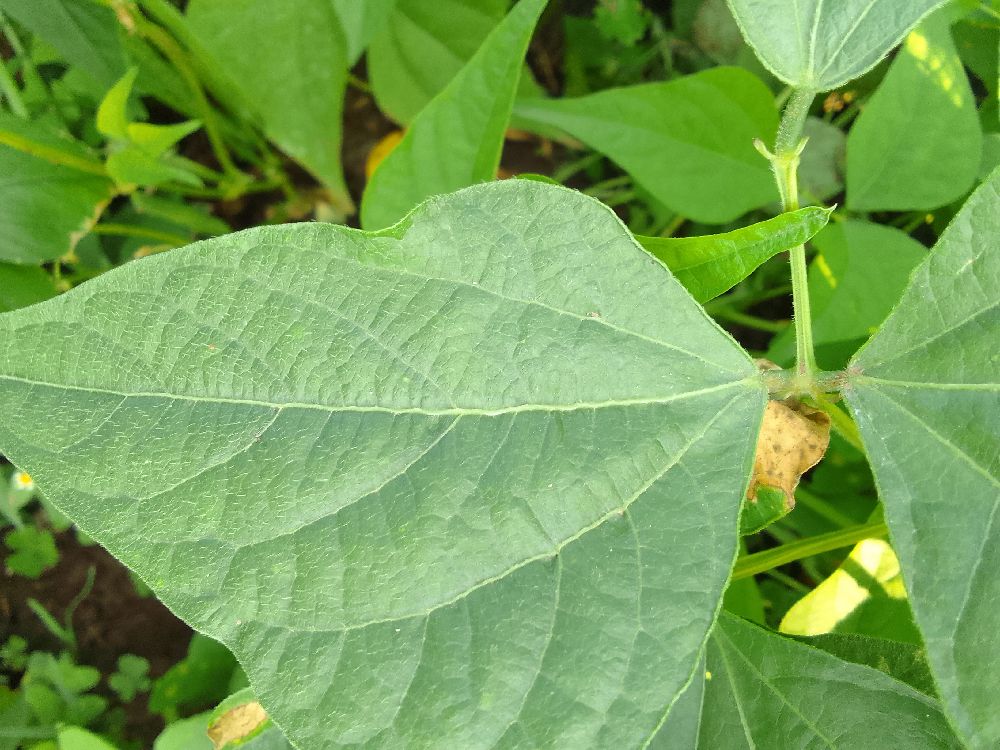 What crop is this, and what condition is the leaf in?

common bean, healthy
